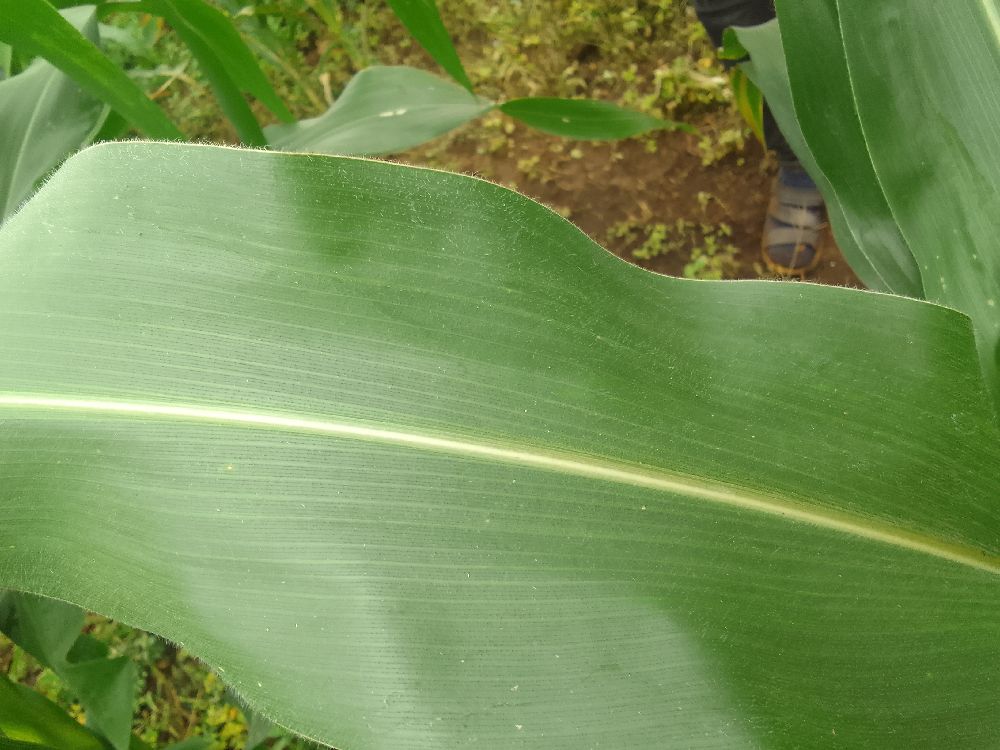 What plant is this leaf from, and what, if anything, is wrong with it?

common bean, healthy
